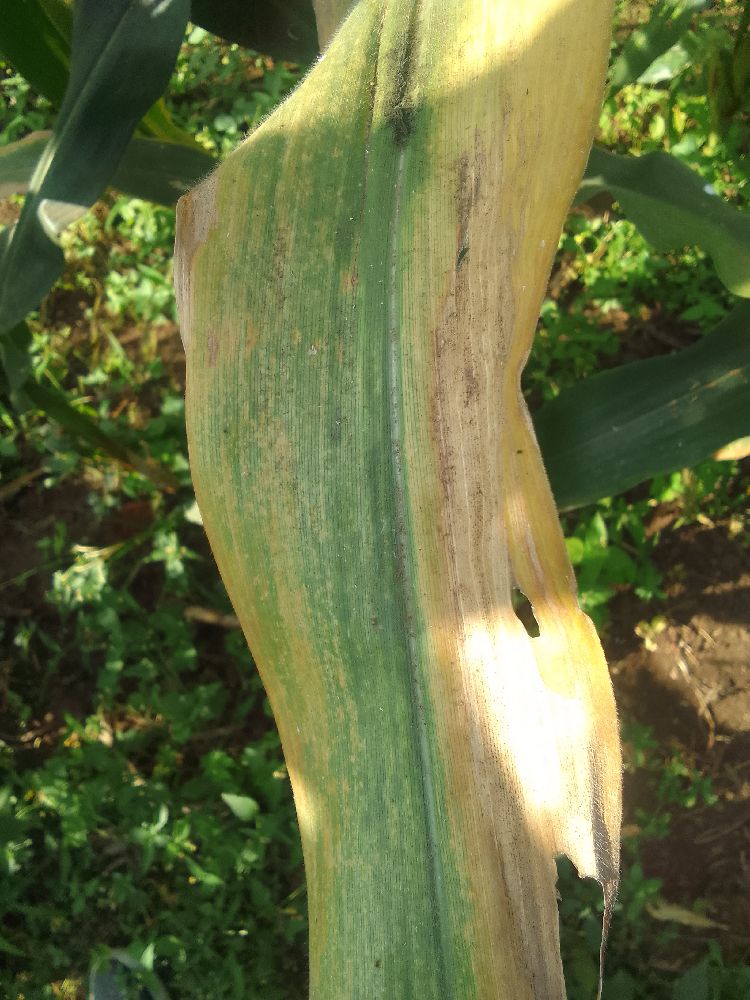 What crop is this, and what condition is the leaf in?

maize, maize lethal necrosis
